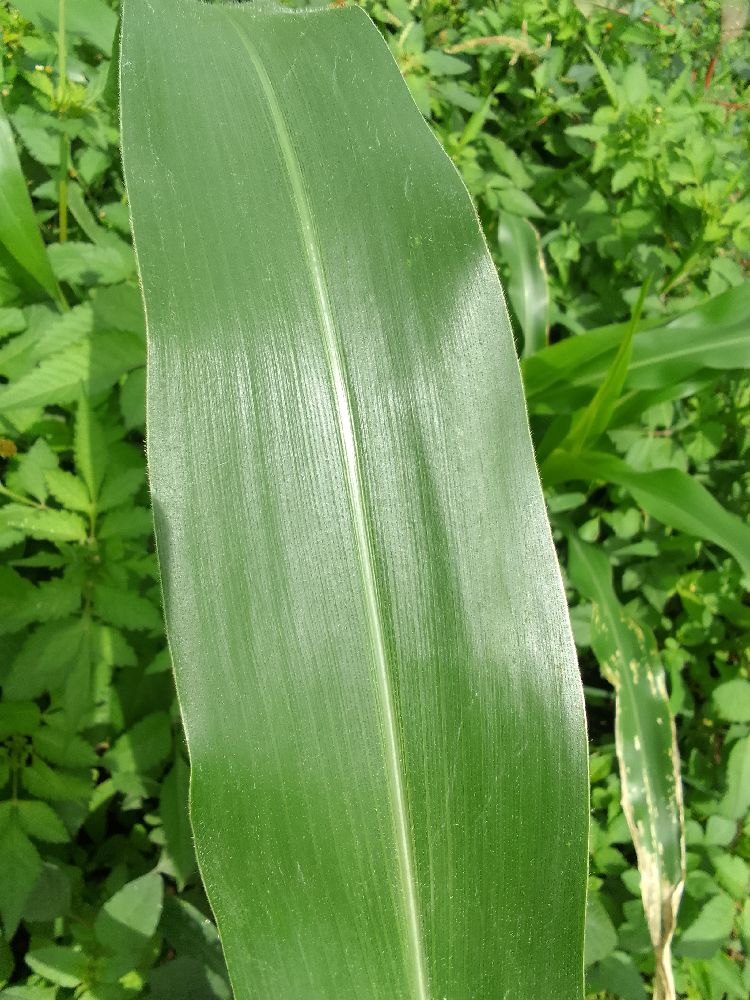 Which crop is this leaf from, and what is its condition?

maize, healthy
